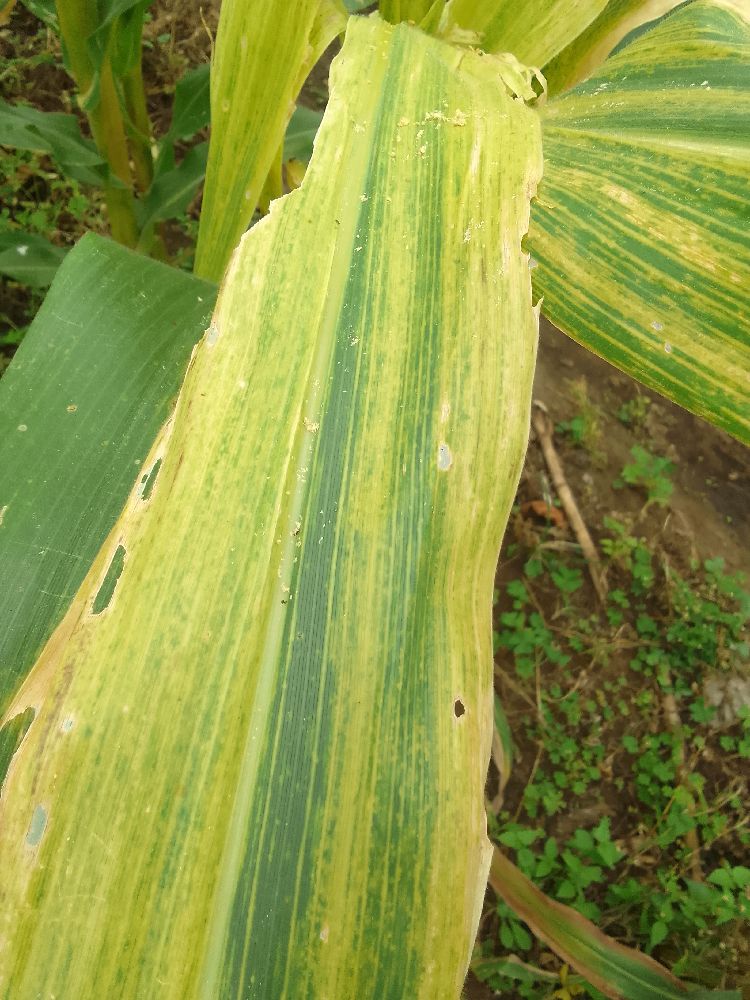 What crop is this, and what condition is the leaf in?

maize, maize lethal necrosis
